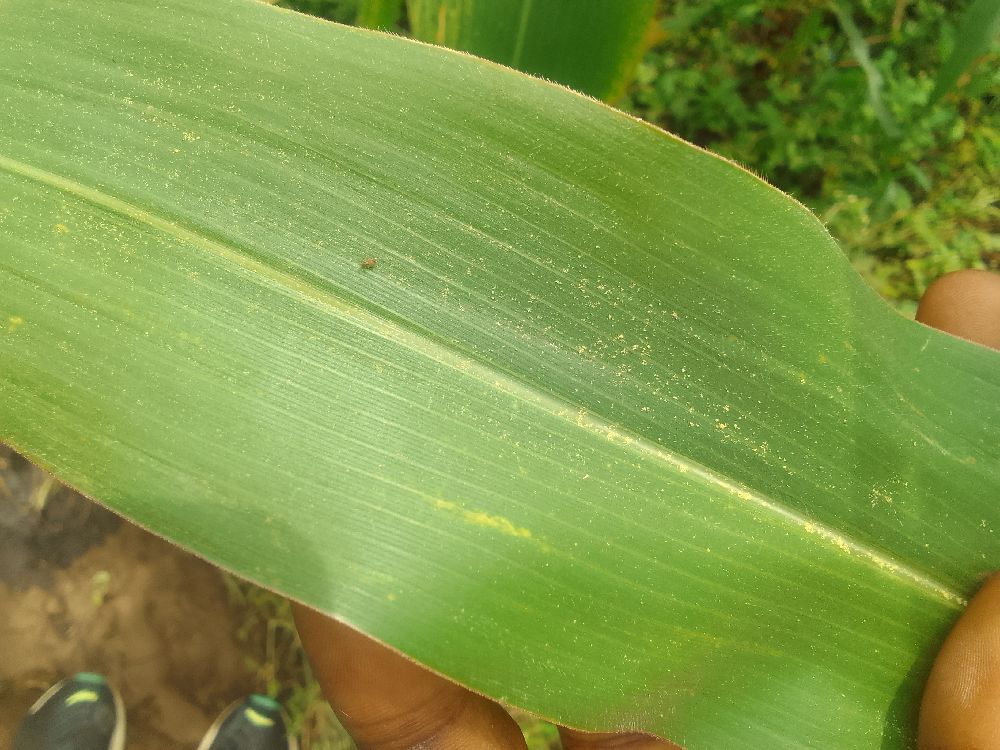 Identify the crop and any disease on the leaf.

maize, healthy
